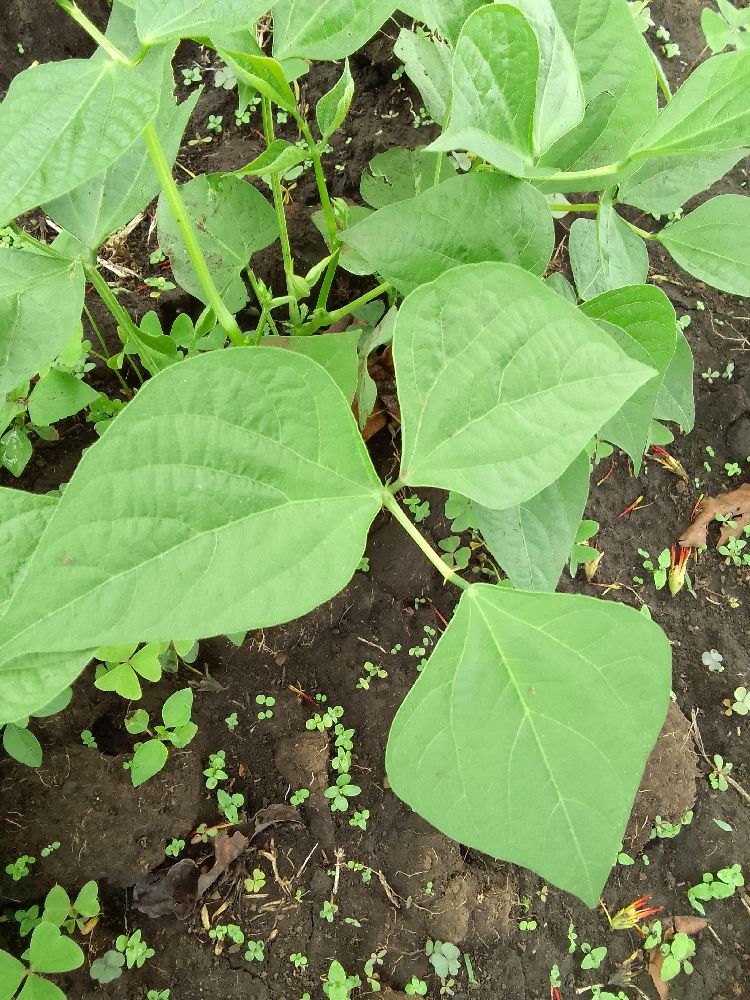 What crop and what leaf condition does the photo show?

common bean, healthy
